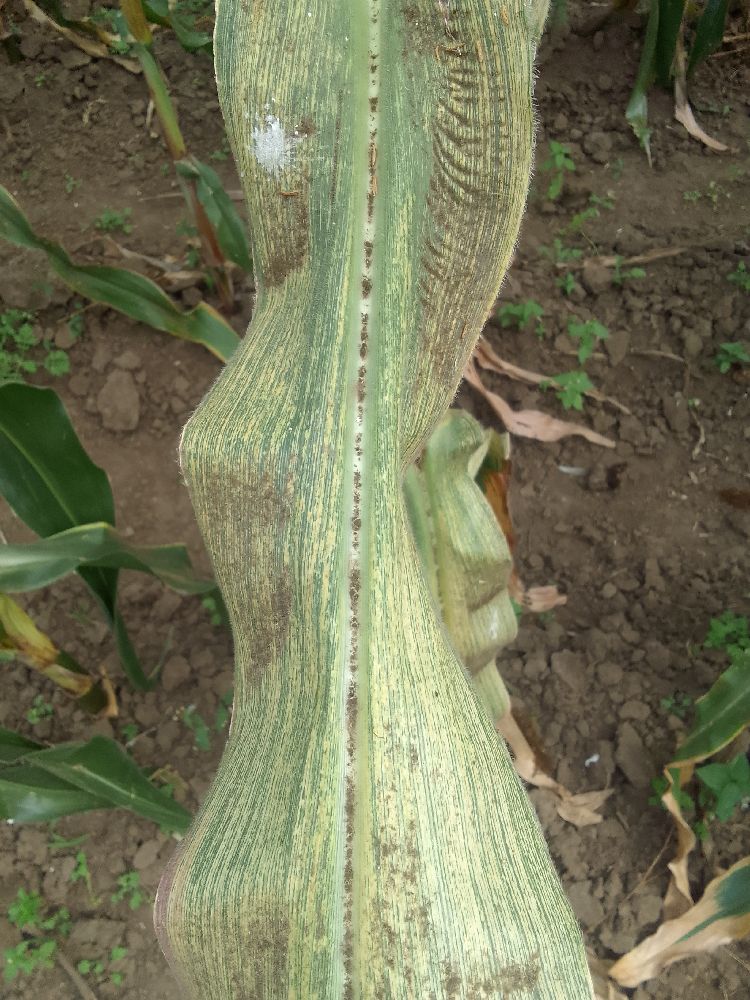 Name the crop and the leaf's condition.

maize, maize streak virus
